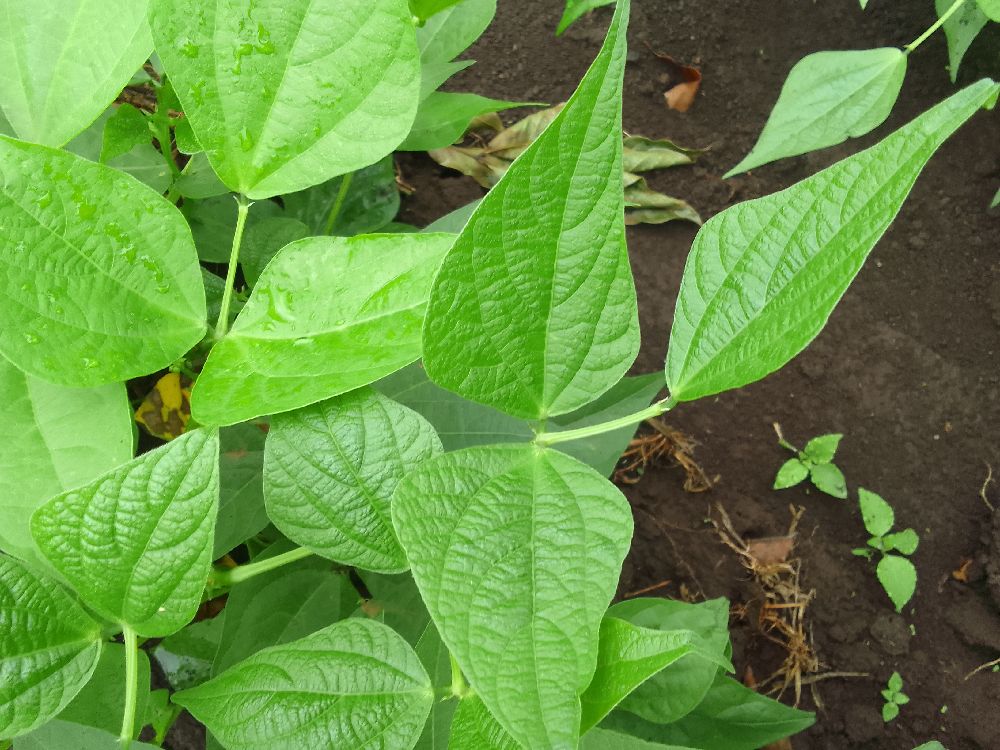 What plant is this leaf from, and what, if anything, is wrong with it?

common bean, healthy
